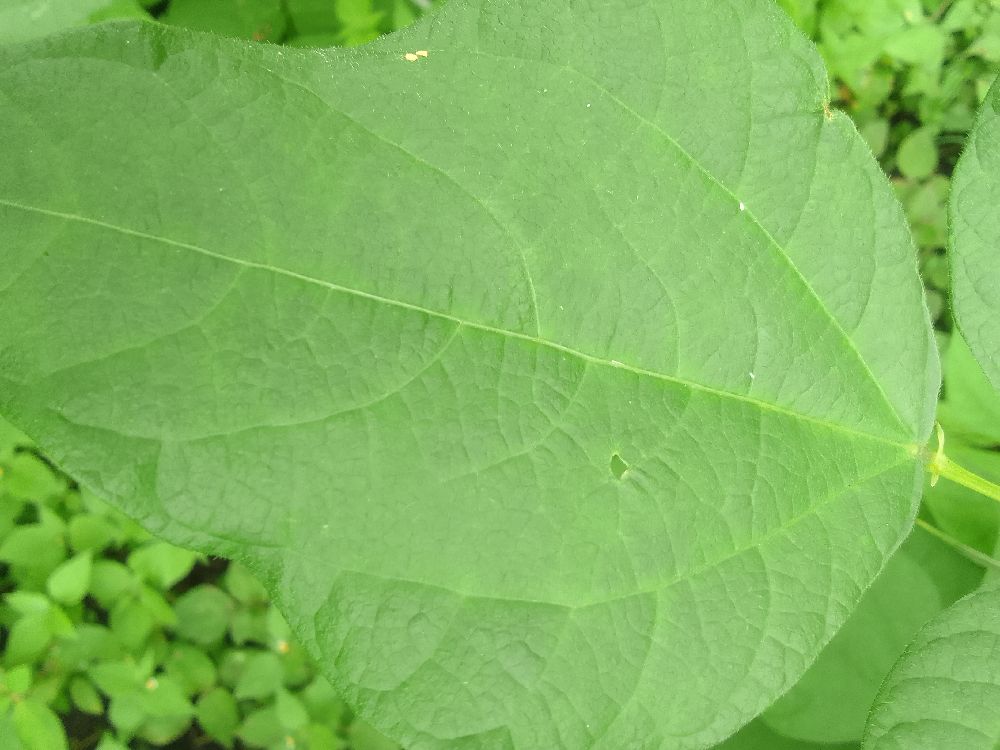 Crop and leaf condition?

common bean, healthy
